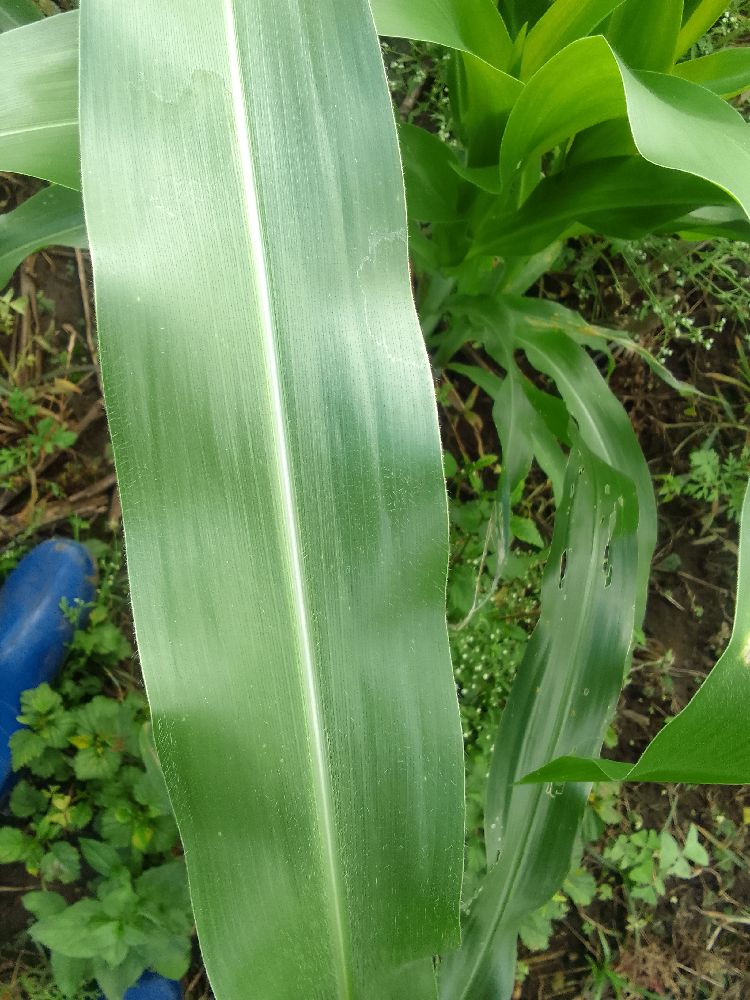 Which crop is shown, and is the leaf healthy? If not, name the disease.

maize, healthy
